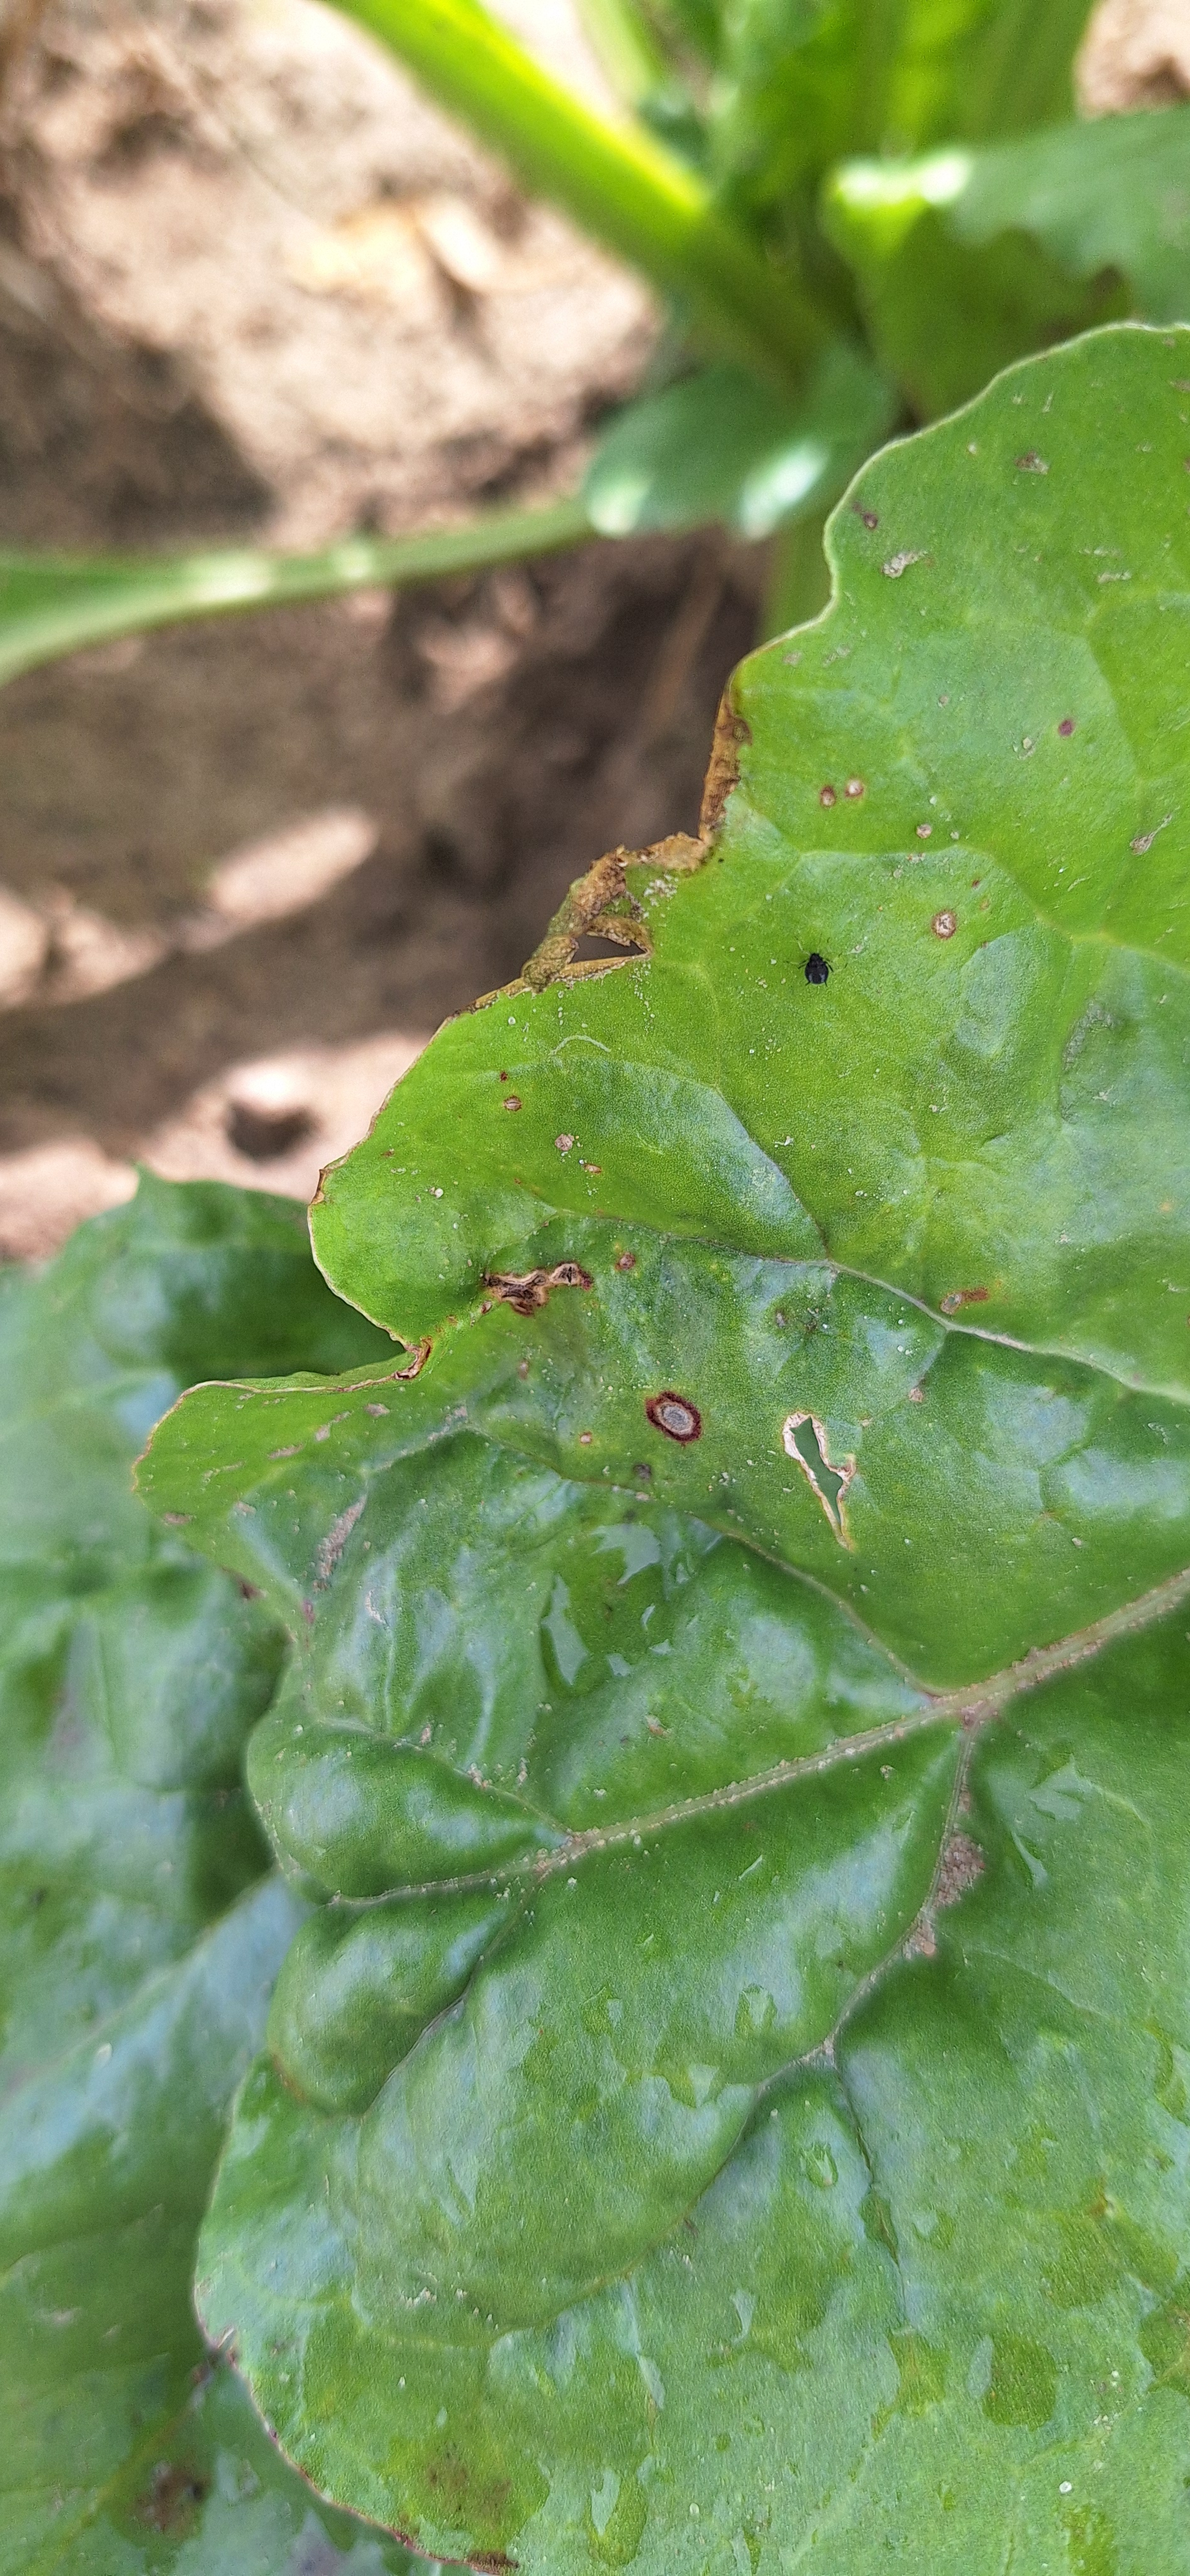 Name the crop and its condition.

beet, cercospora
